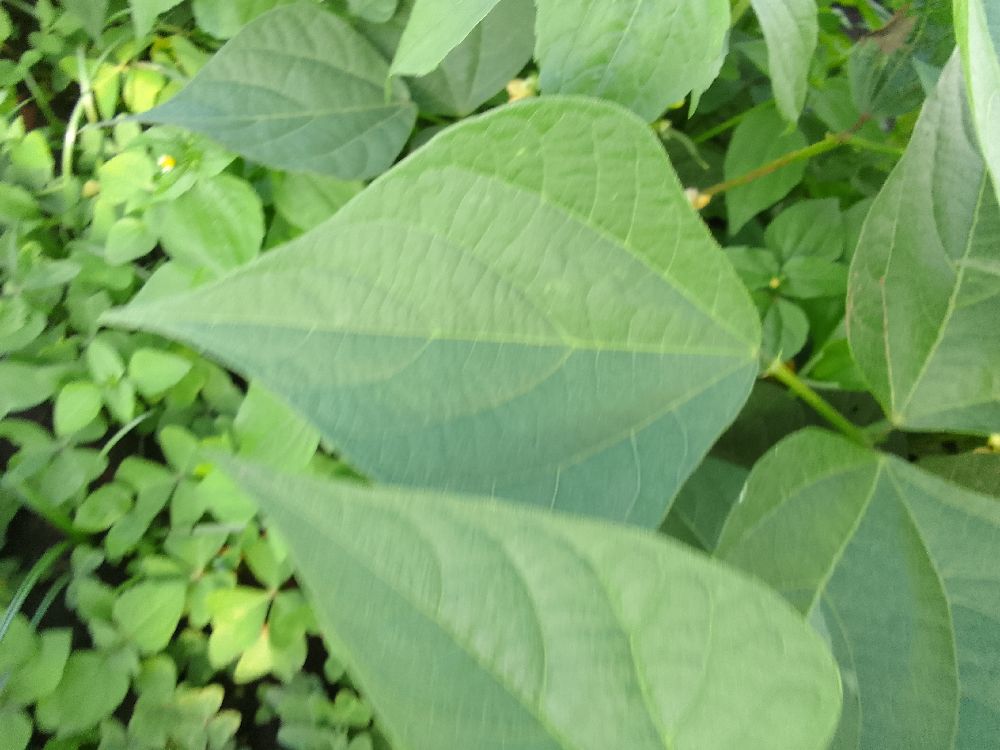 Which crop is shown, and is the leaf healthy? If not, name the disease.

common bean, healthy
